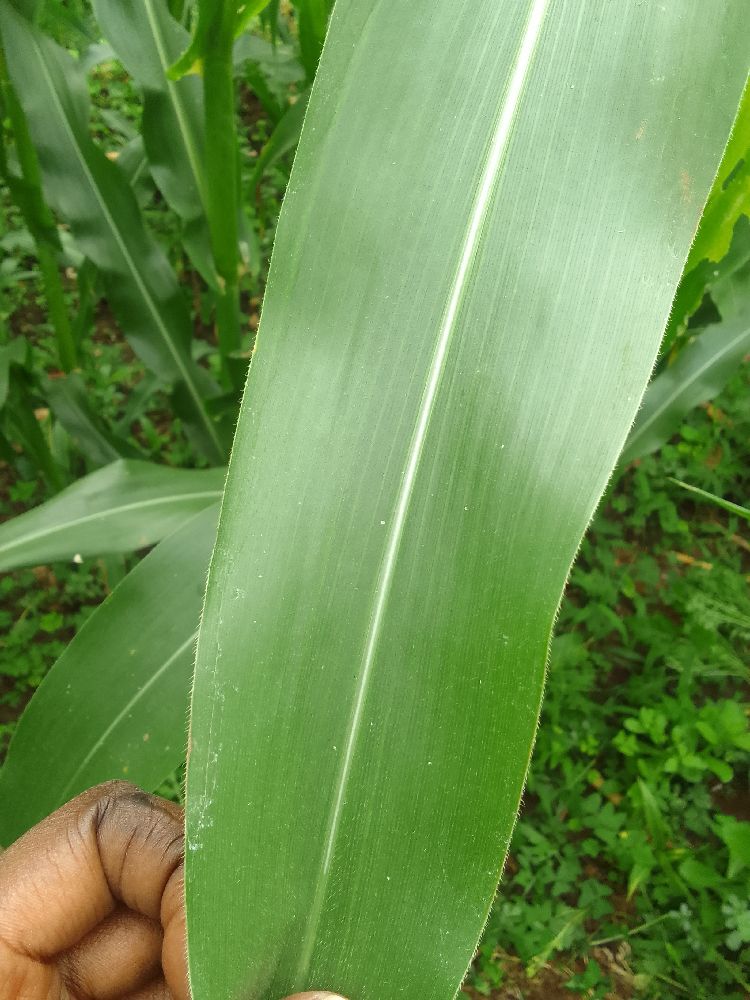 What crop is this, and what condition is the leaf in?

maize, healthy
